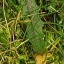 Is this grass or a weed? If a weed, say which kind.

structured weed
